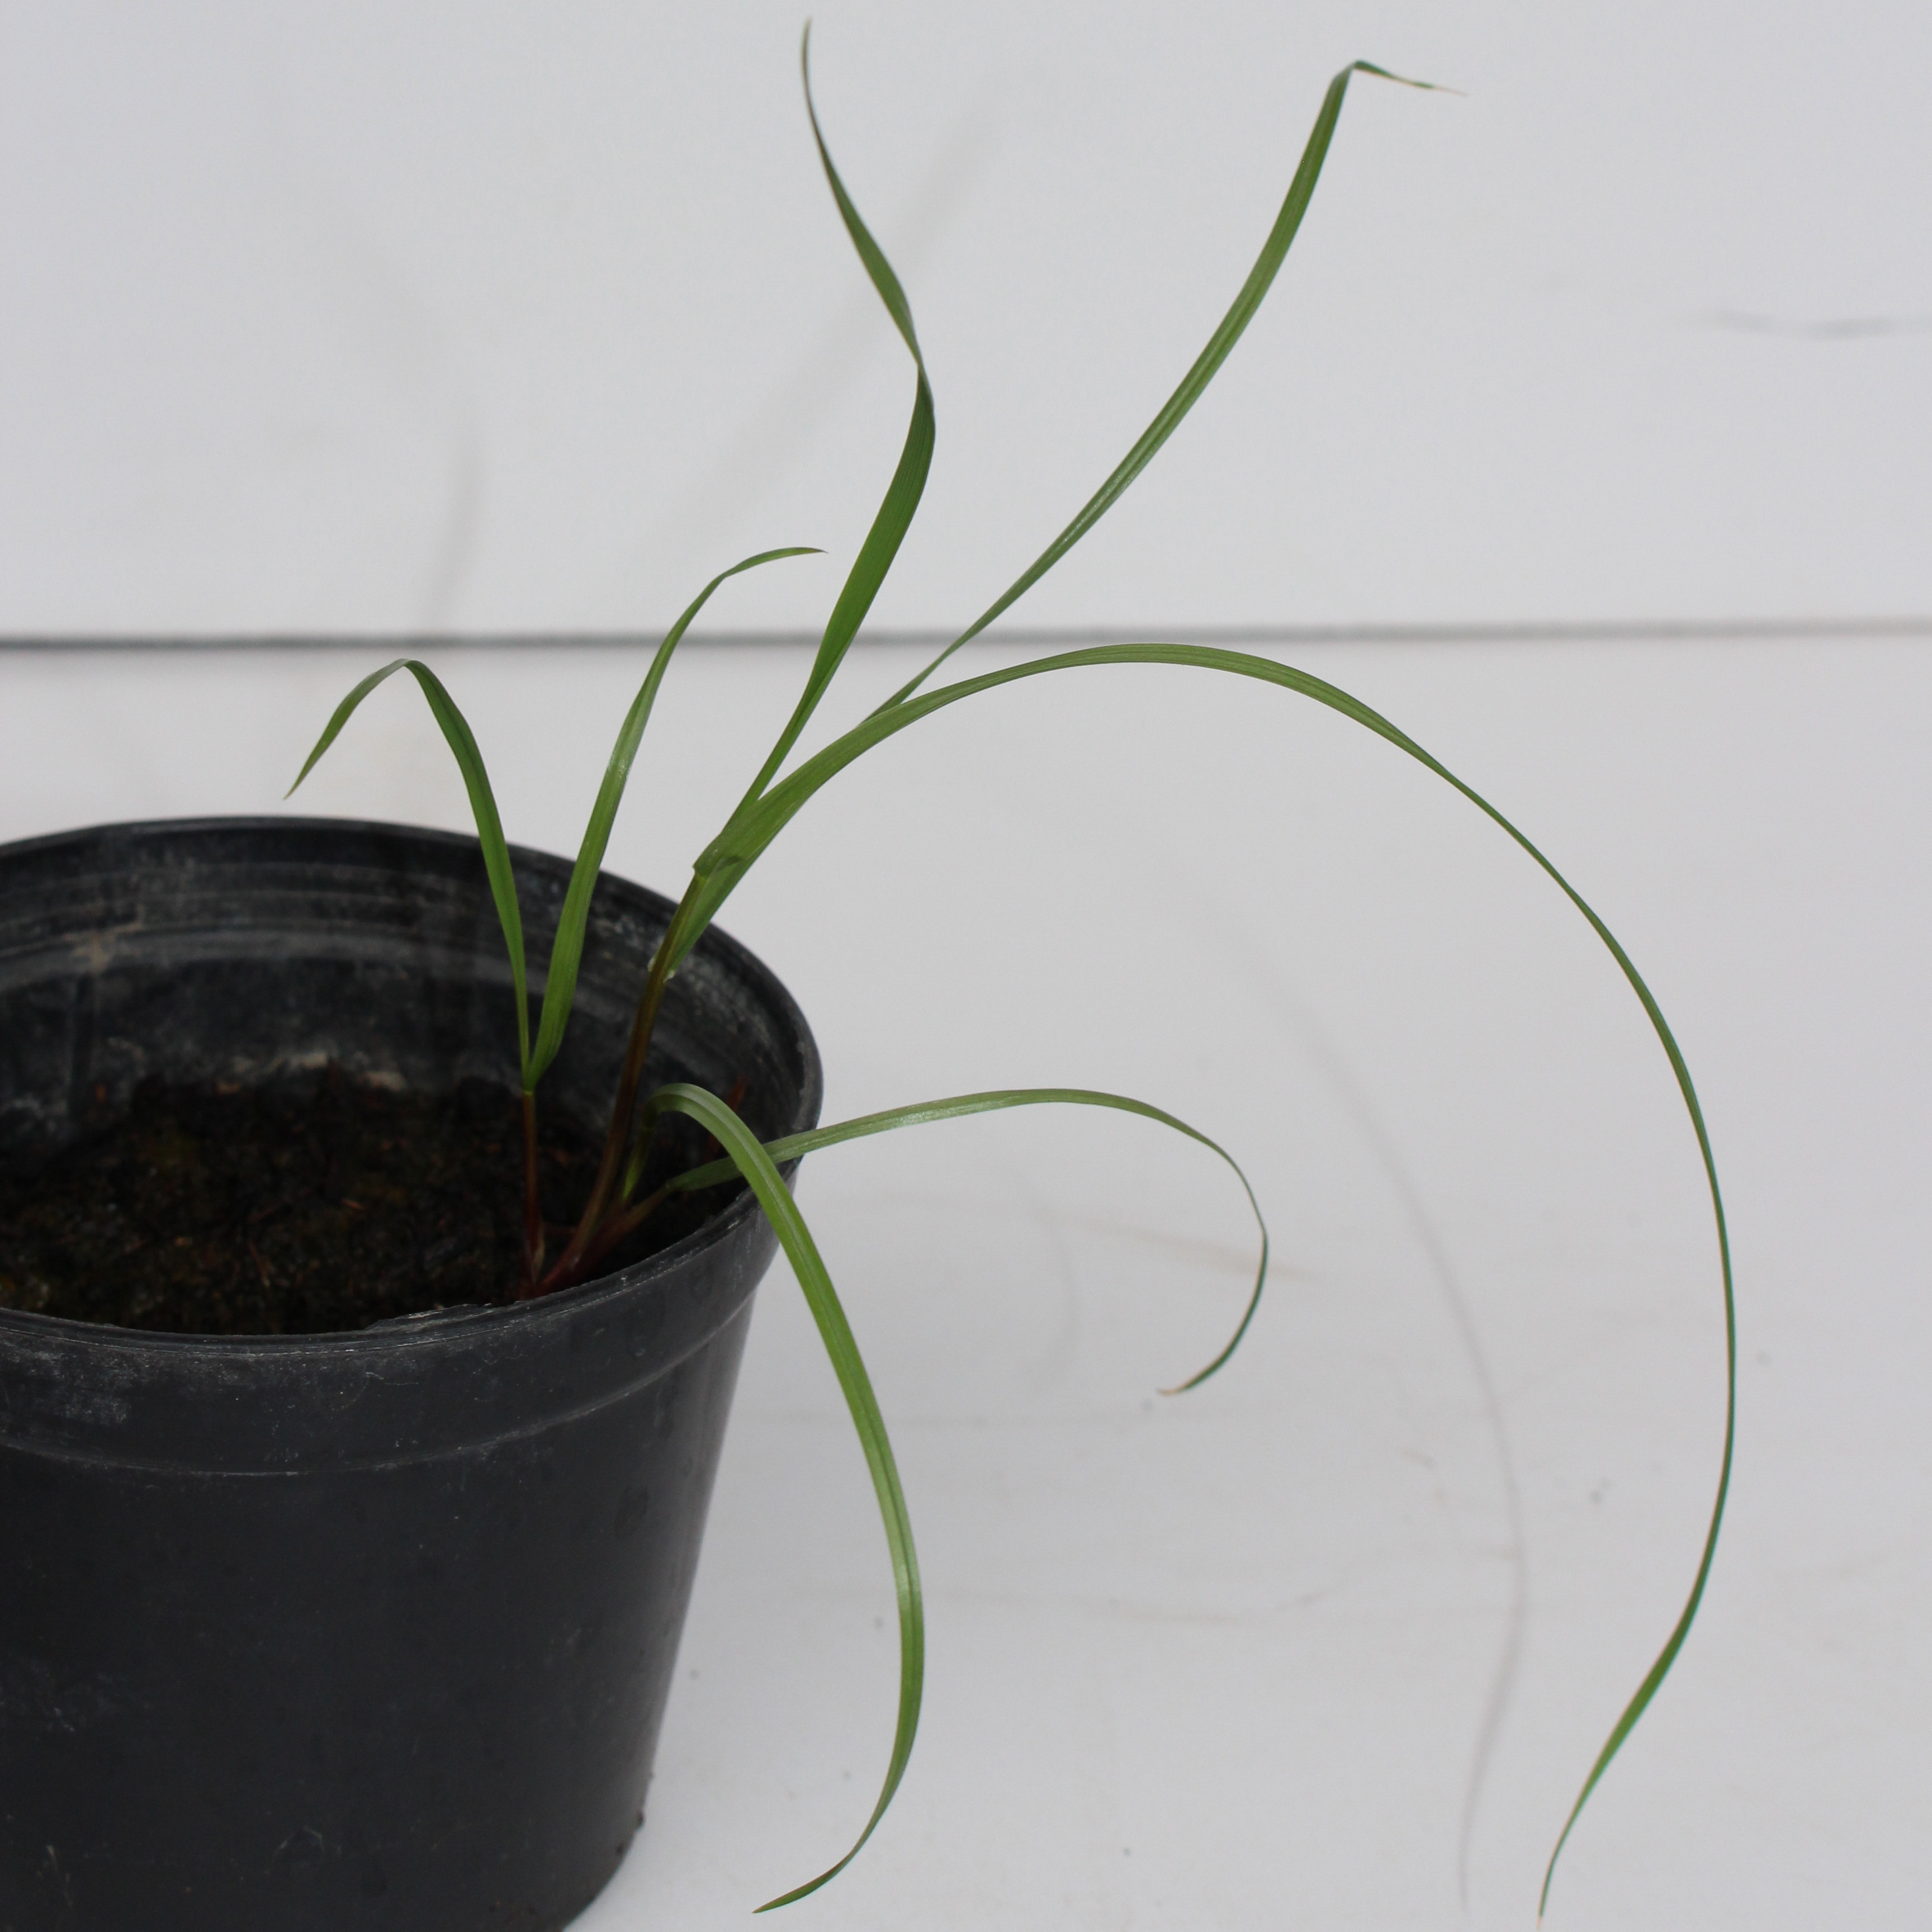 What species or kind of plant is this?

Lolium multiflorum
